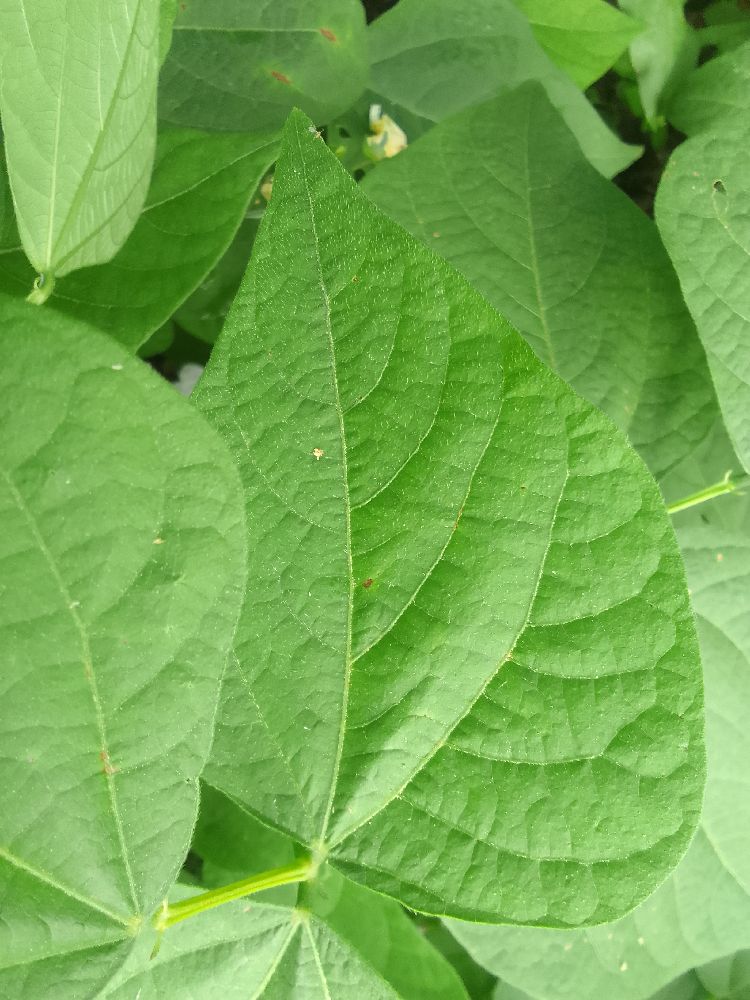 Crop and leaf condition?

common bean, healthy
